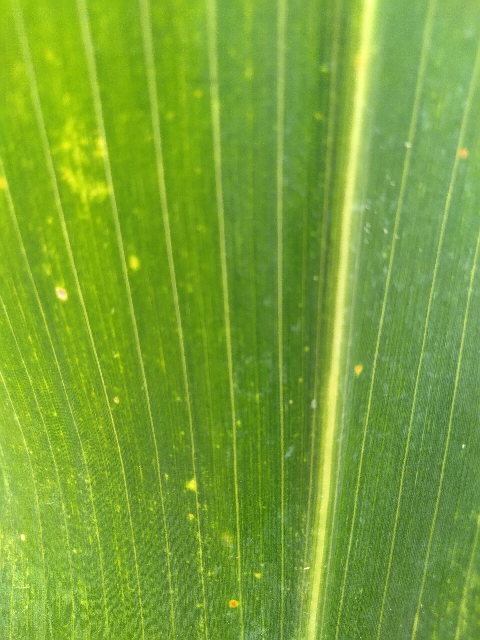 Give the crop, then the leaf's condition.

maize, maize lethal necrosis
